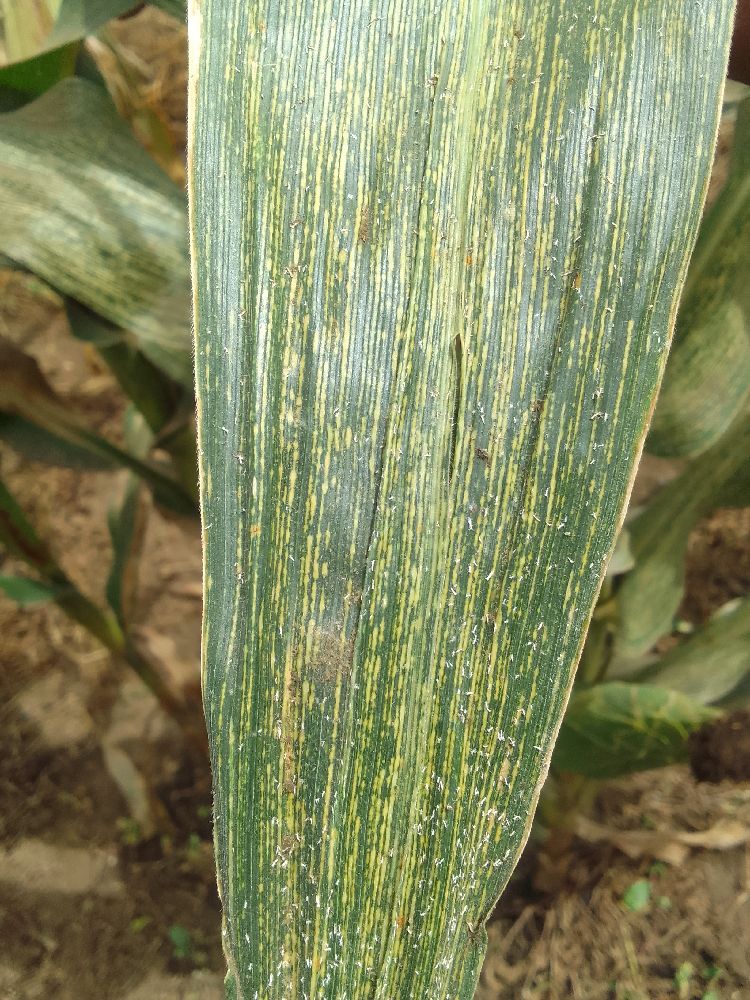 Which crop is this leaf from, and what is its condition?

maize, maize streak virus
